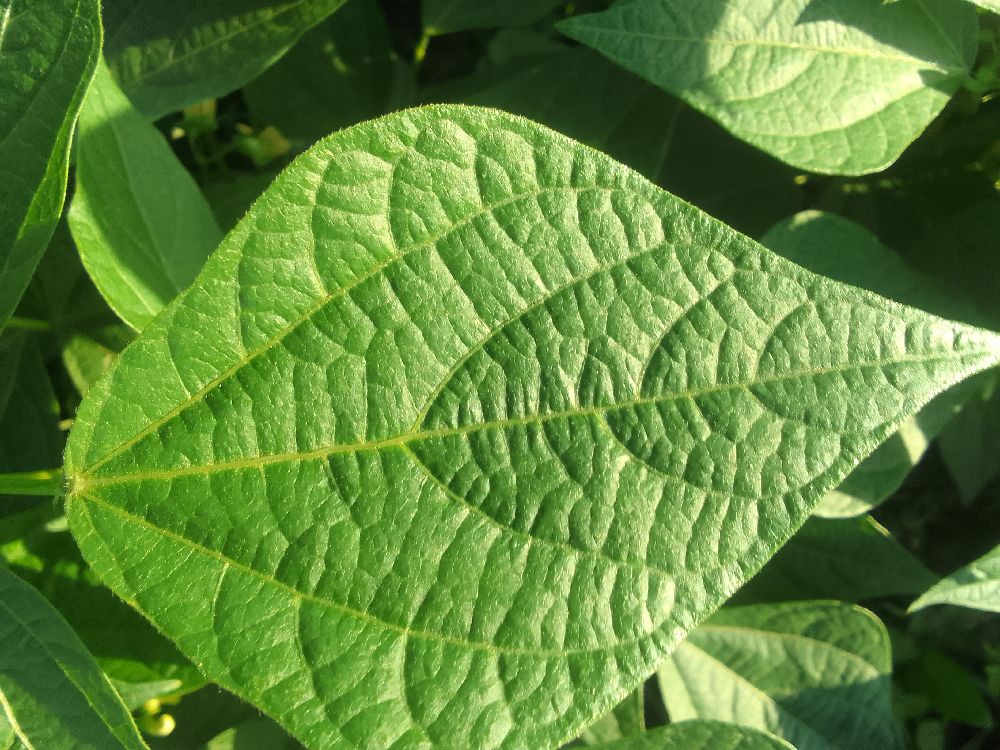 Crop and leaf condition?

common bean, healthy
